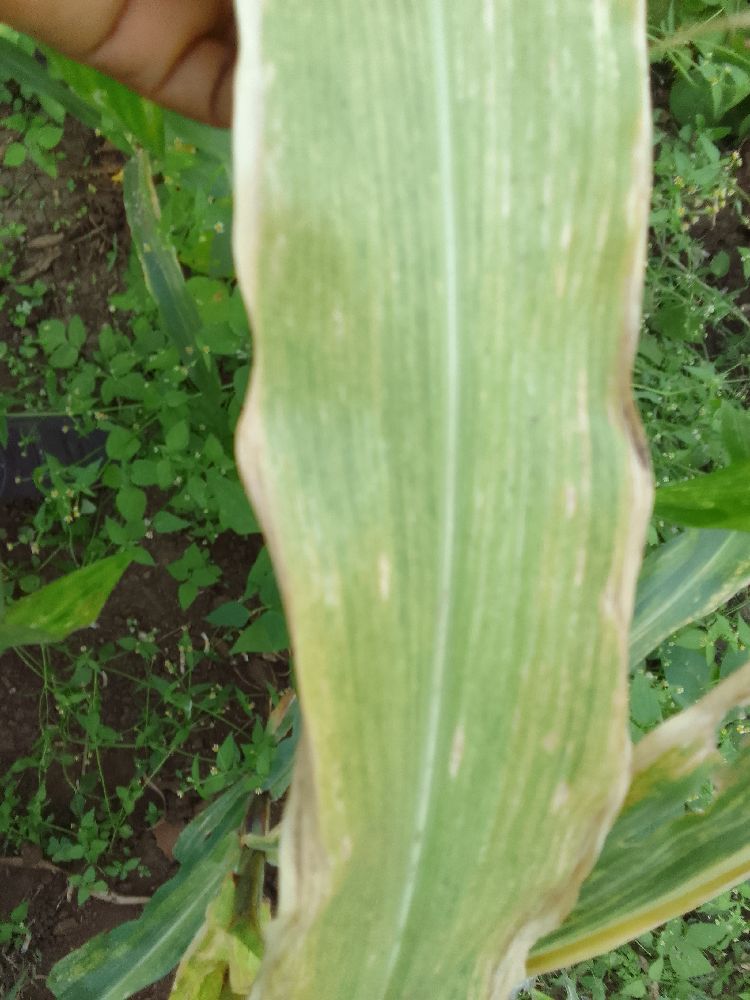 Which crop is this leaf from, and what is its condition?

maize, maize lethal necrosis
